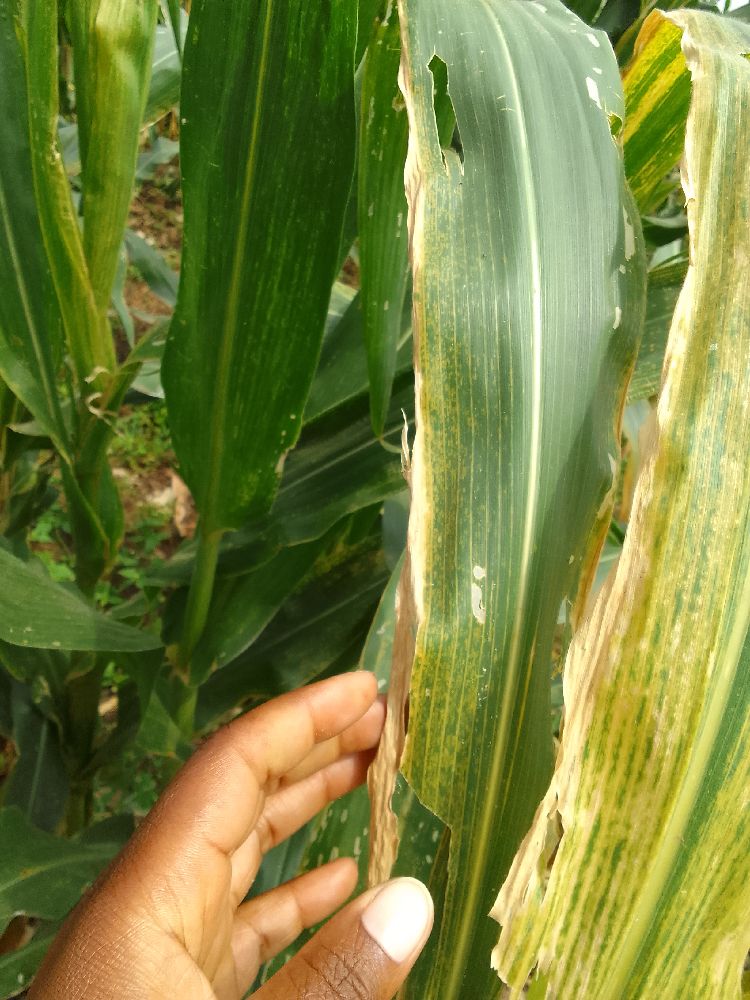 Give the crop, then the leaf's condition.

maize, maize lethal necrosis
